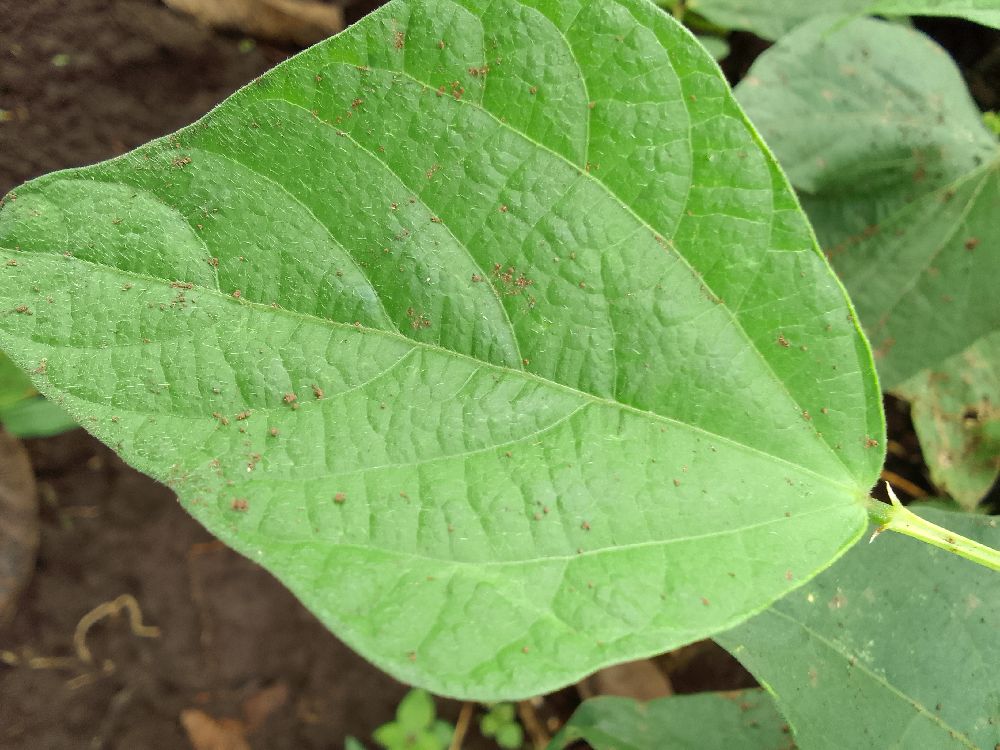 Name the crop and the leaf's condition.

common bean, healthy
